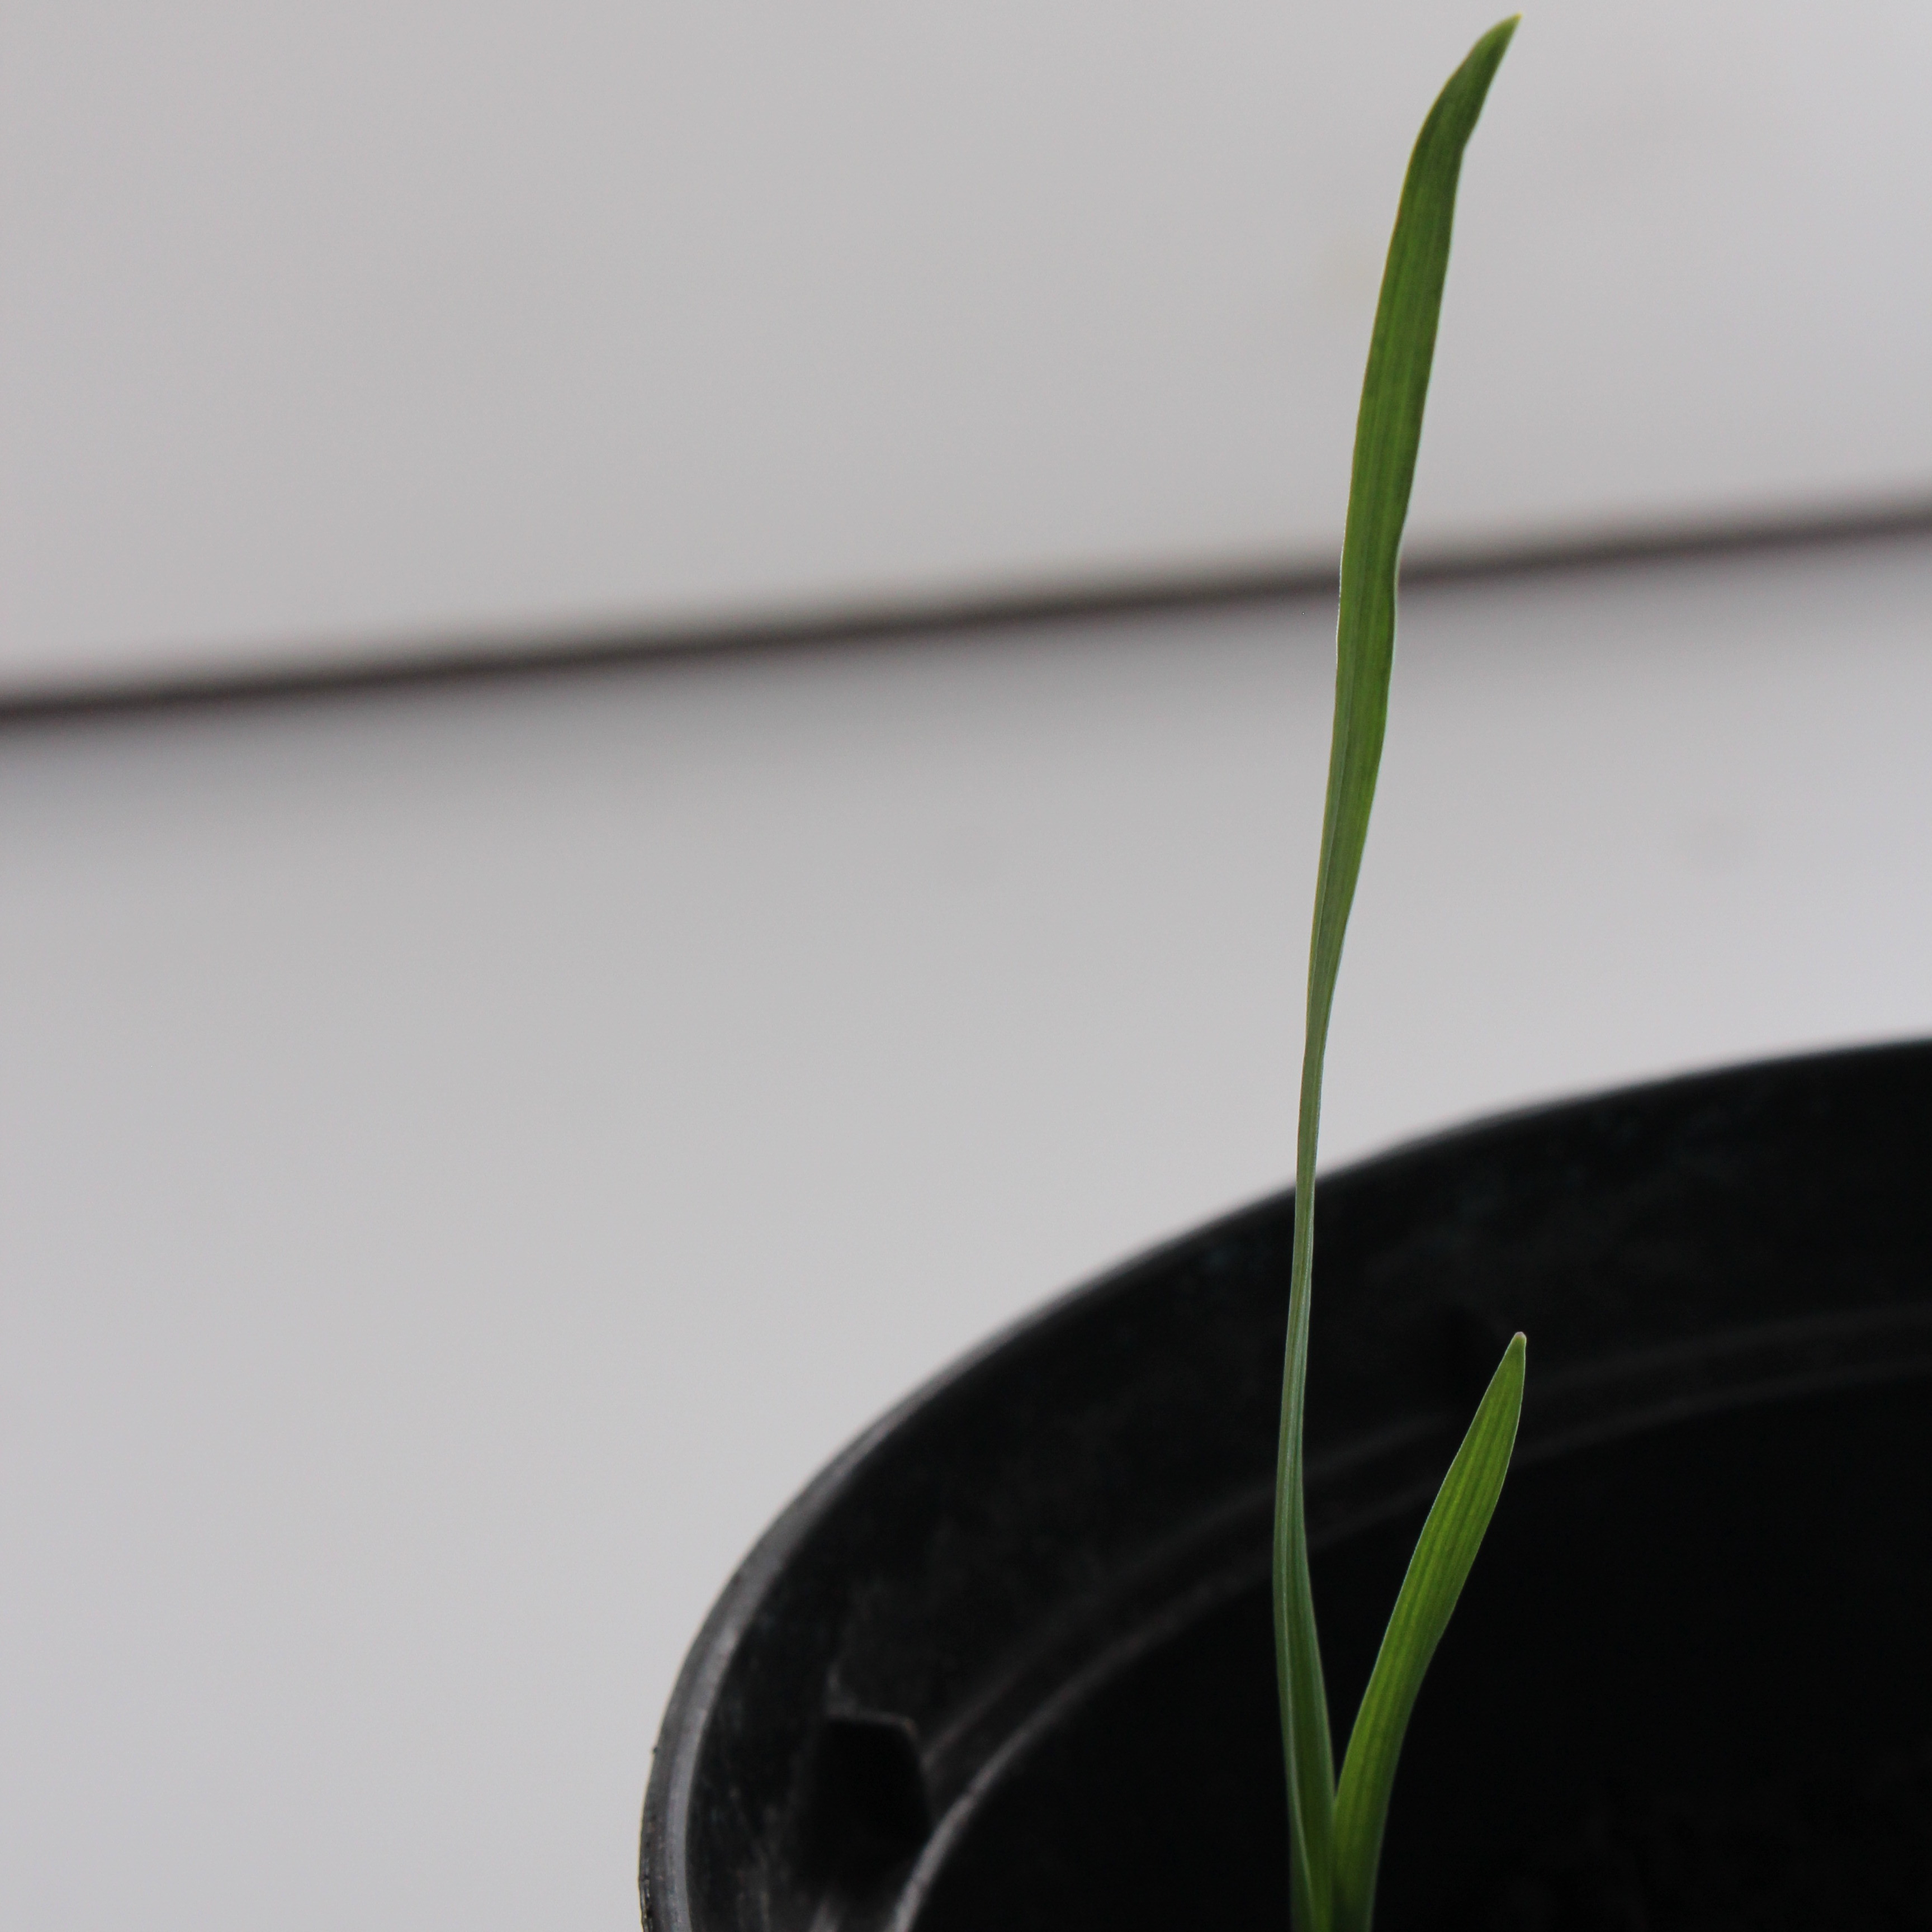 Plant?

Avena sterilis
